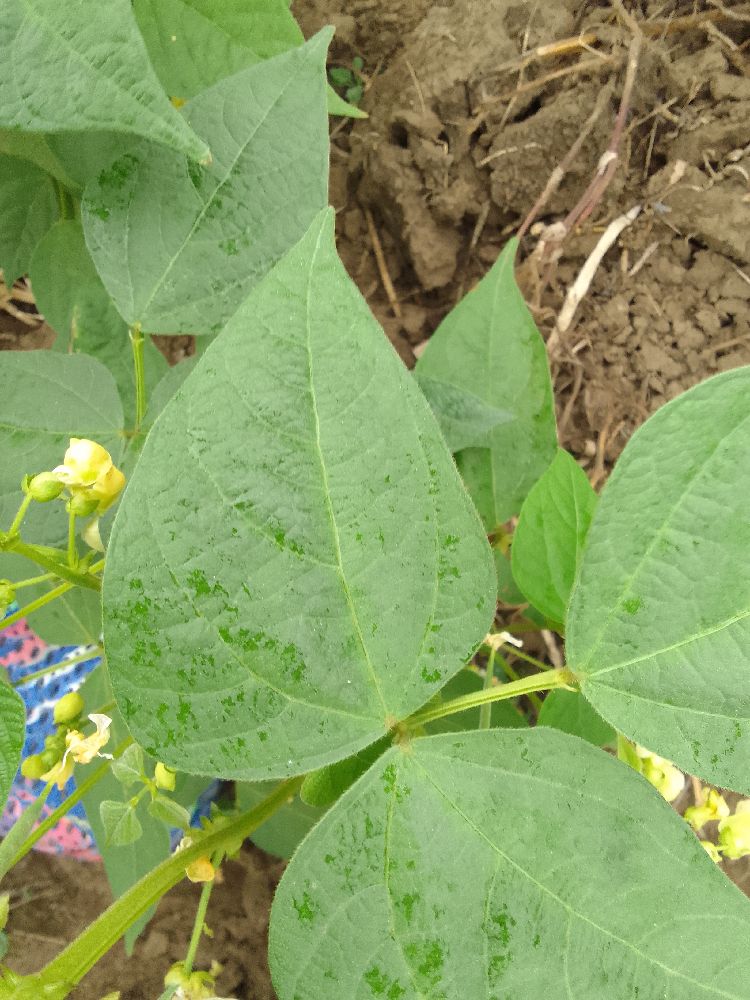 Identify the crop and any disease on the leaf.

common bean, healthy
